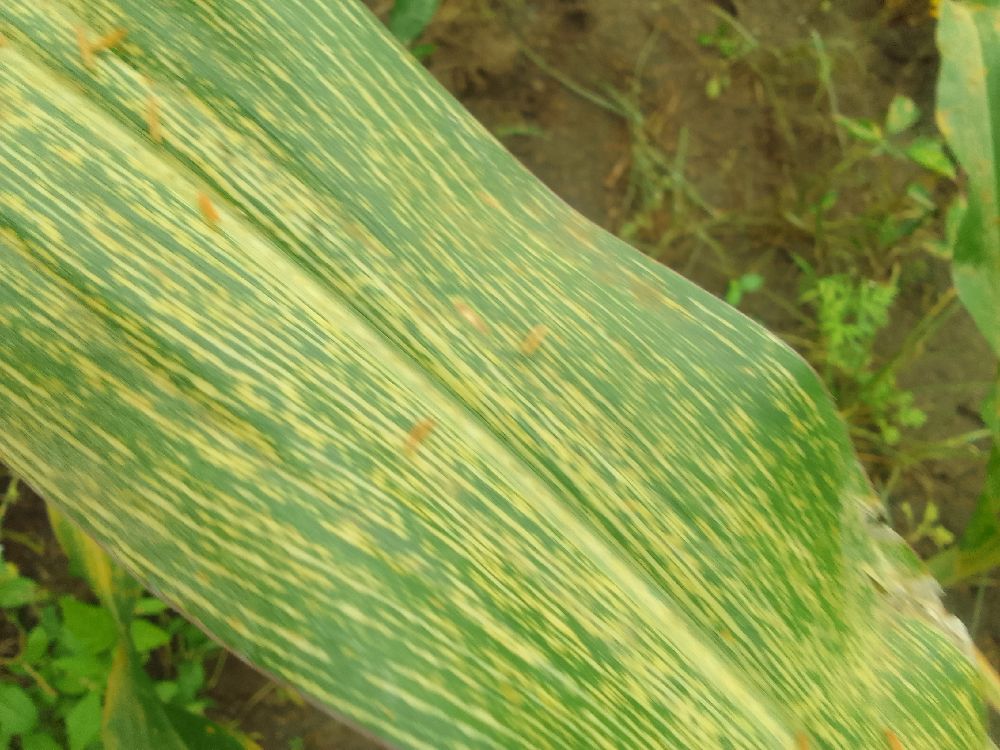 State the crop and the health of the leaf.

maize, maize streak virus
